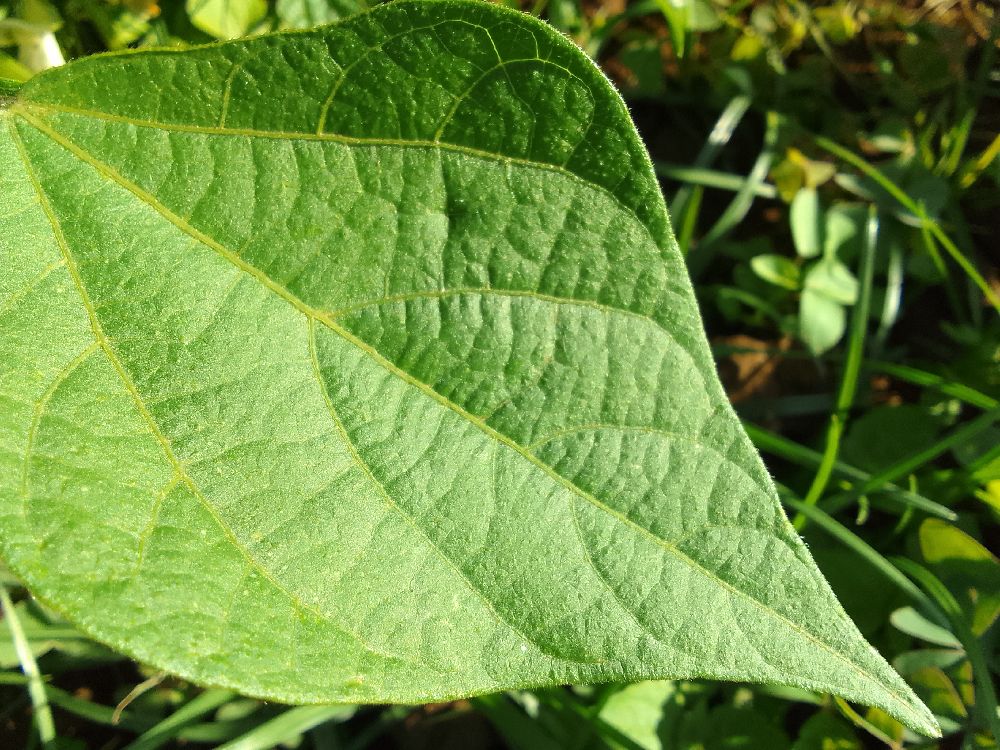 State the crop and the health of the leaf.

common bean, healthy
